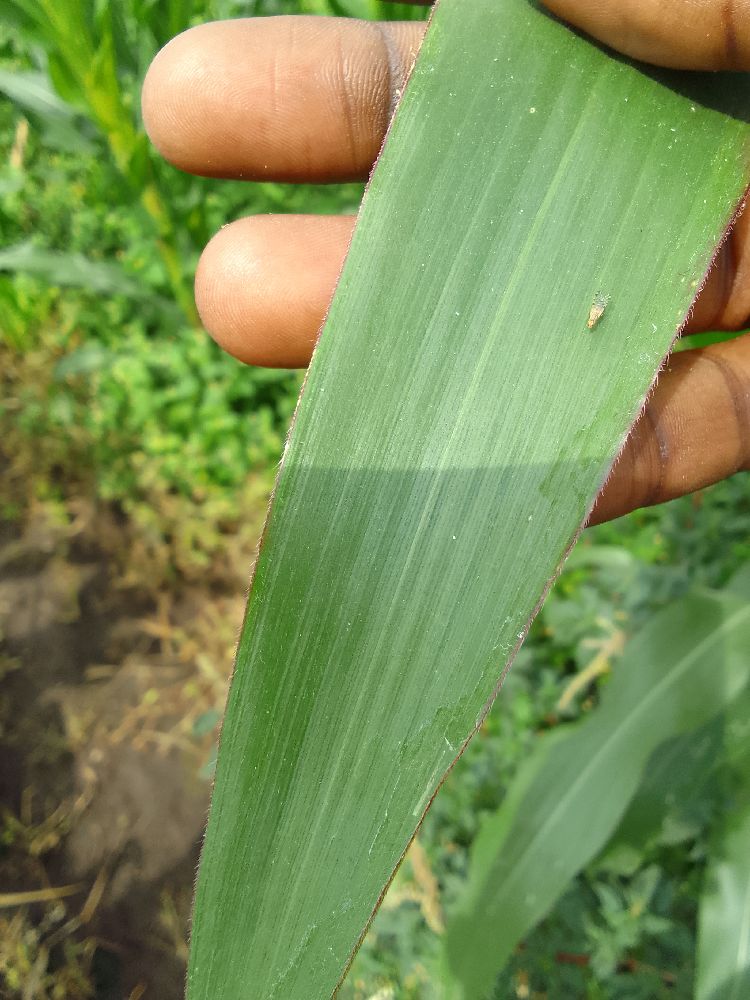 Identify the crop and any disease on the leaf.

maize, healthy
